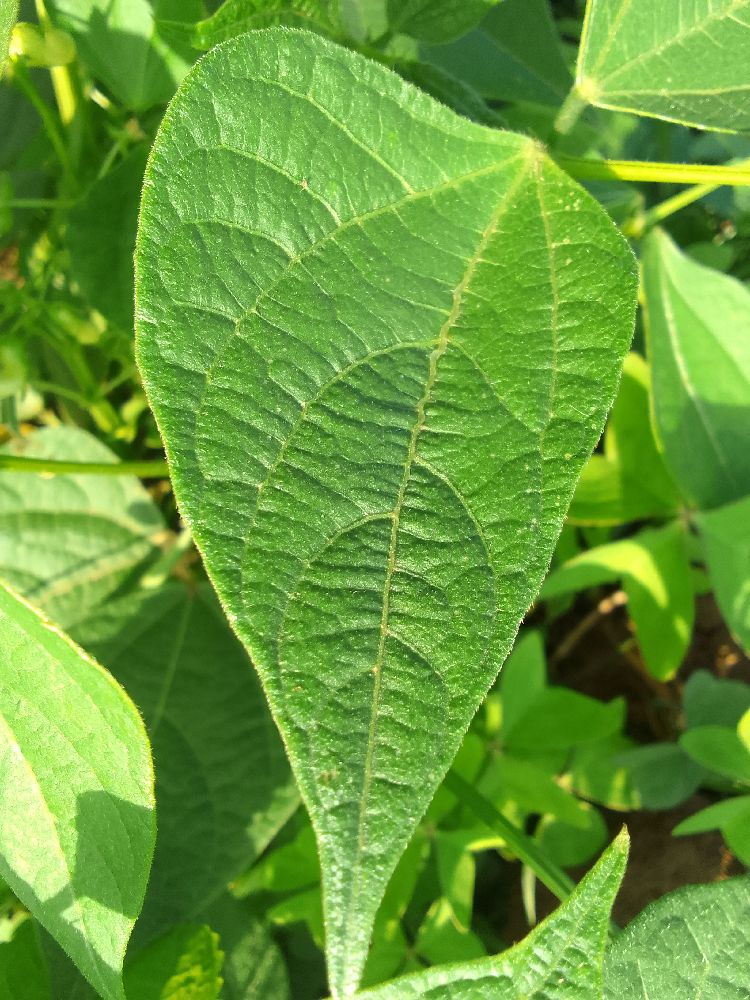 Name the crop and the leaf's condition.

common bean, healthy
